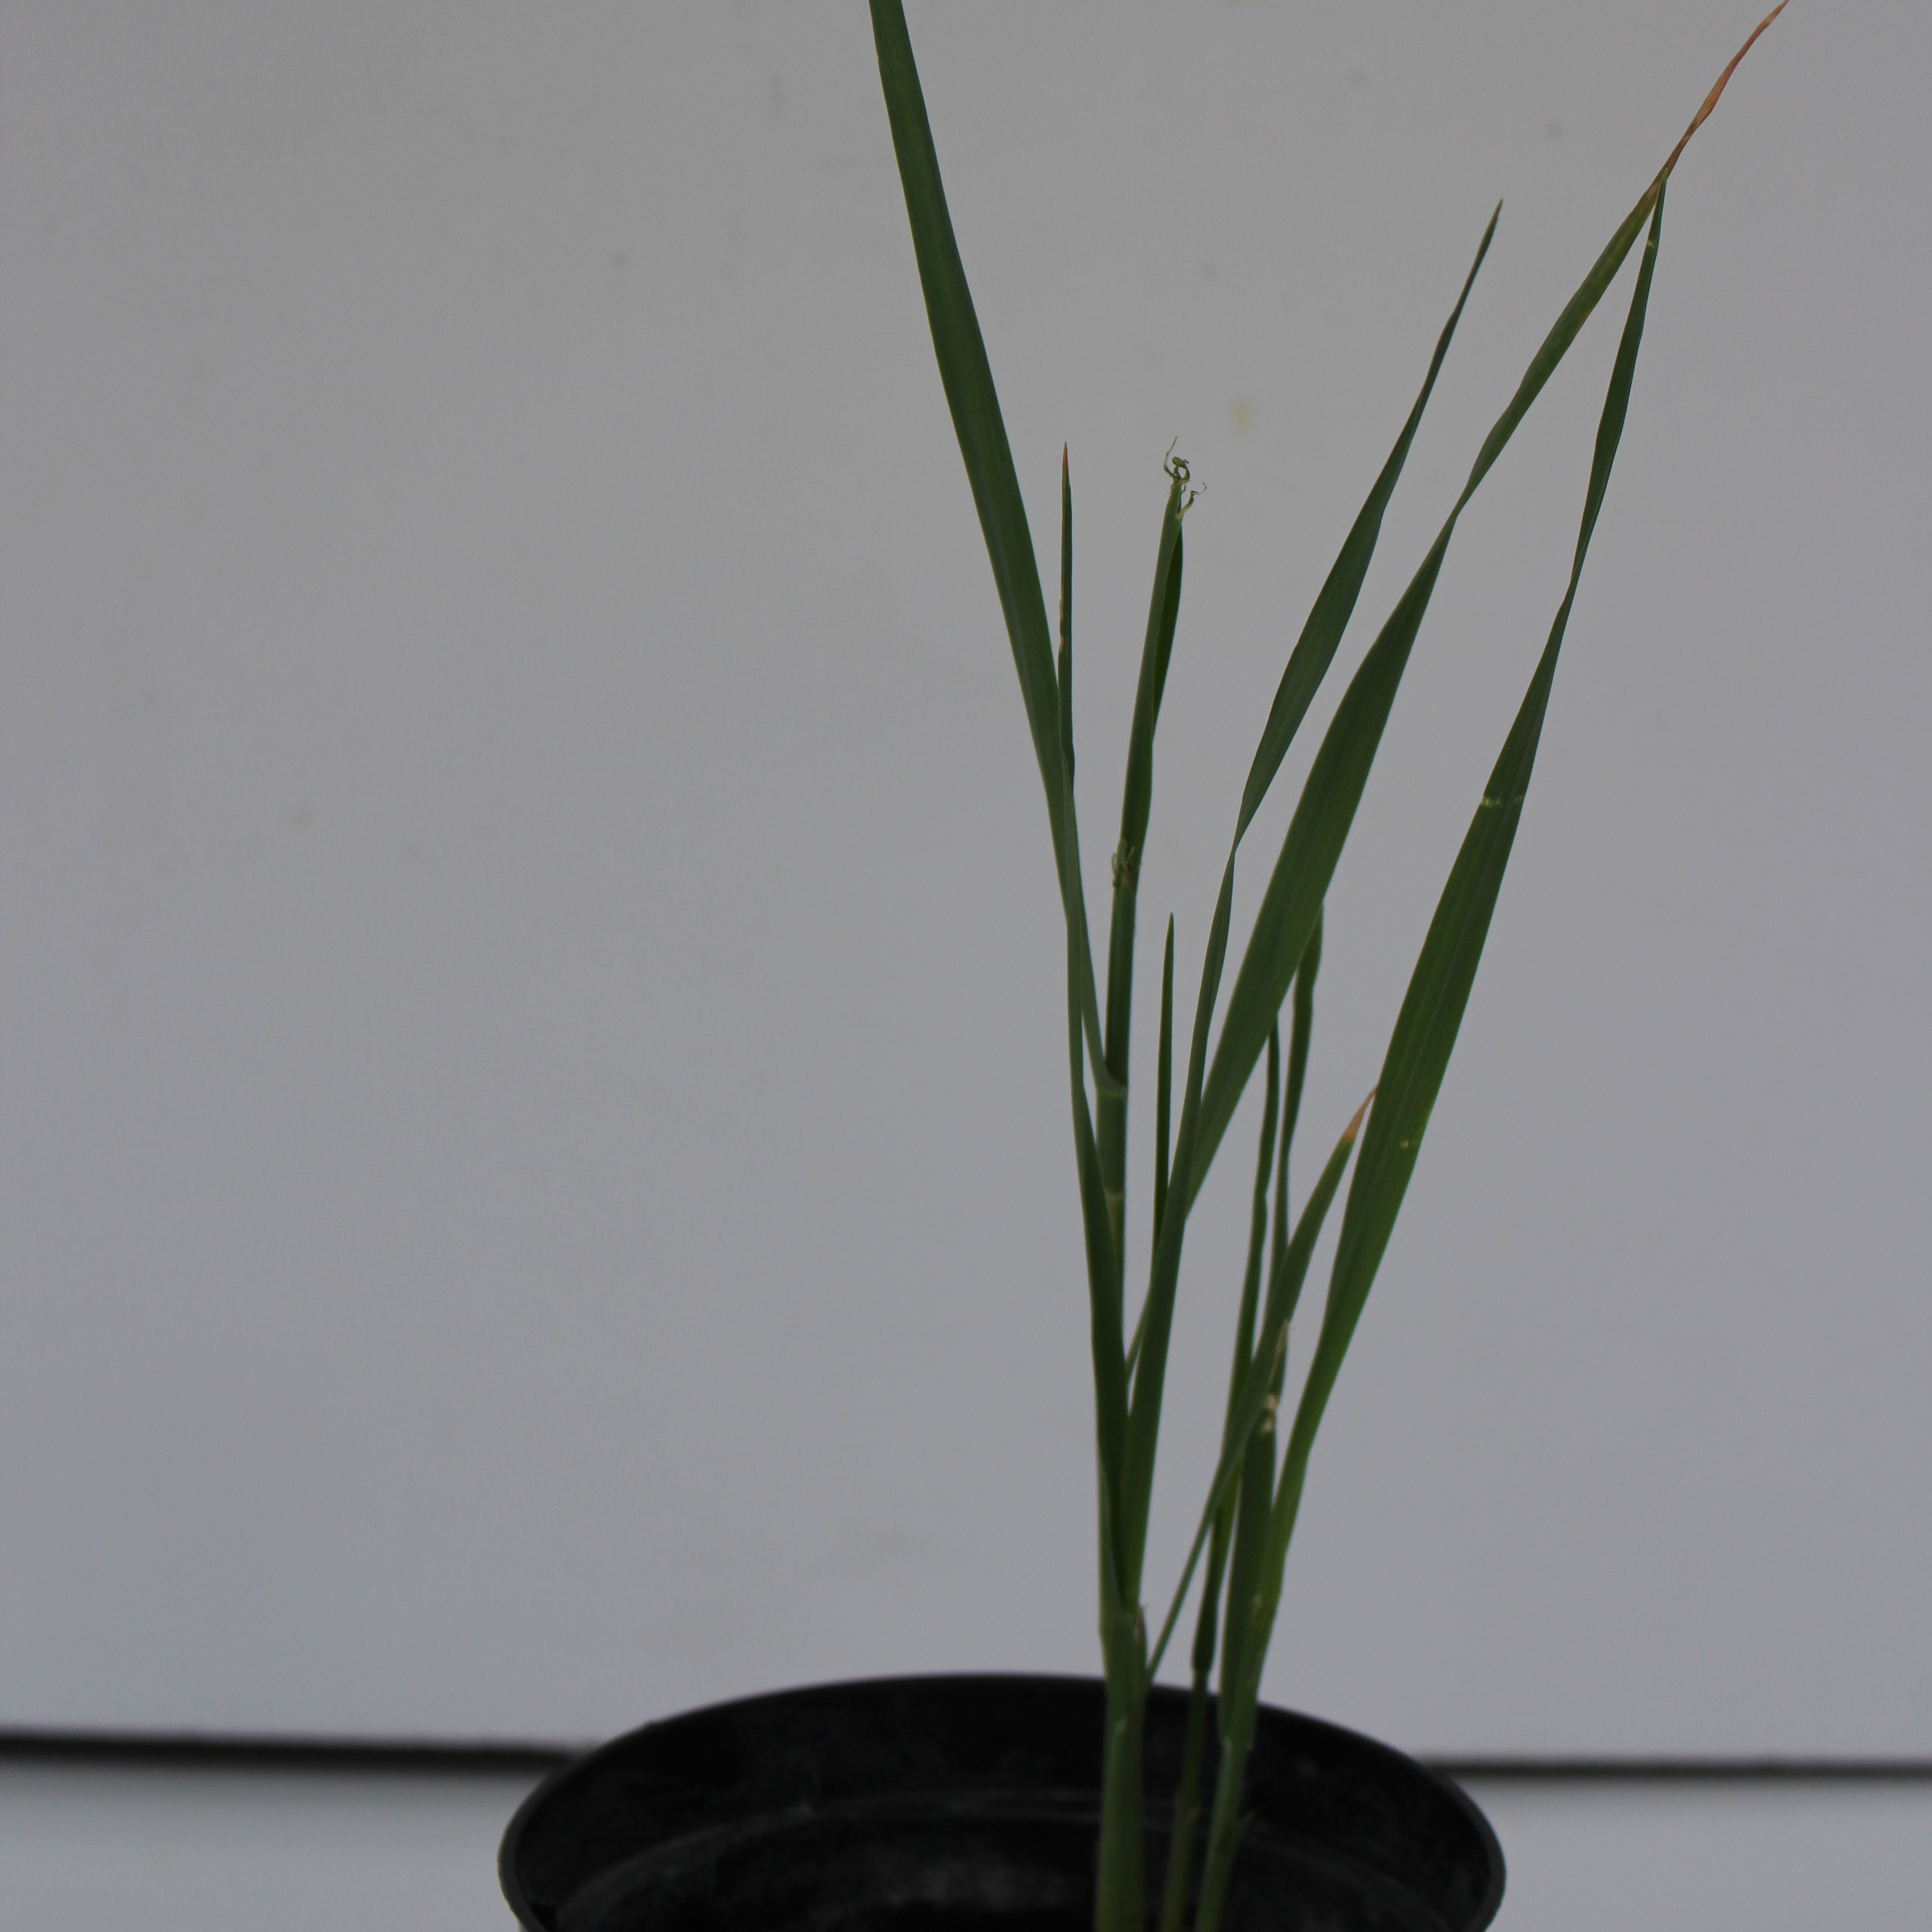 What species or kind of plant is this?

Avena sterilis
